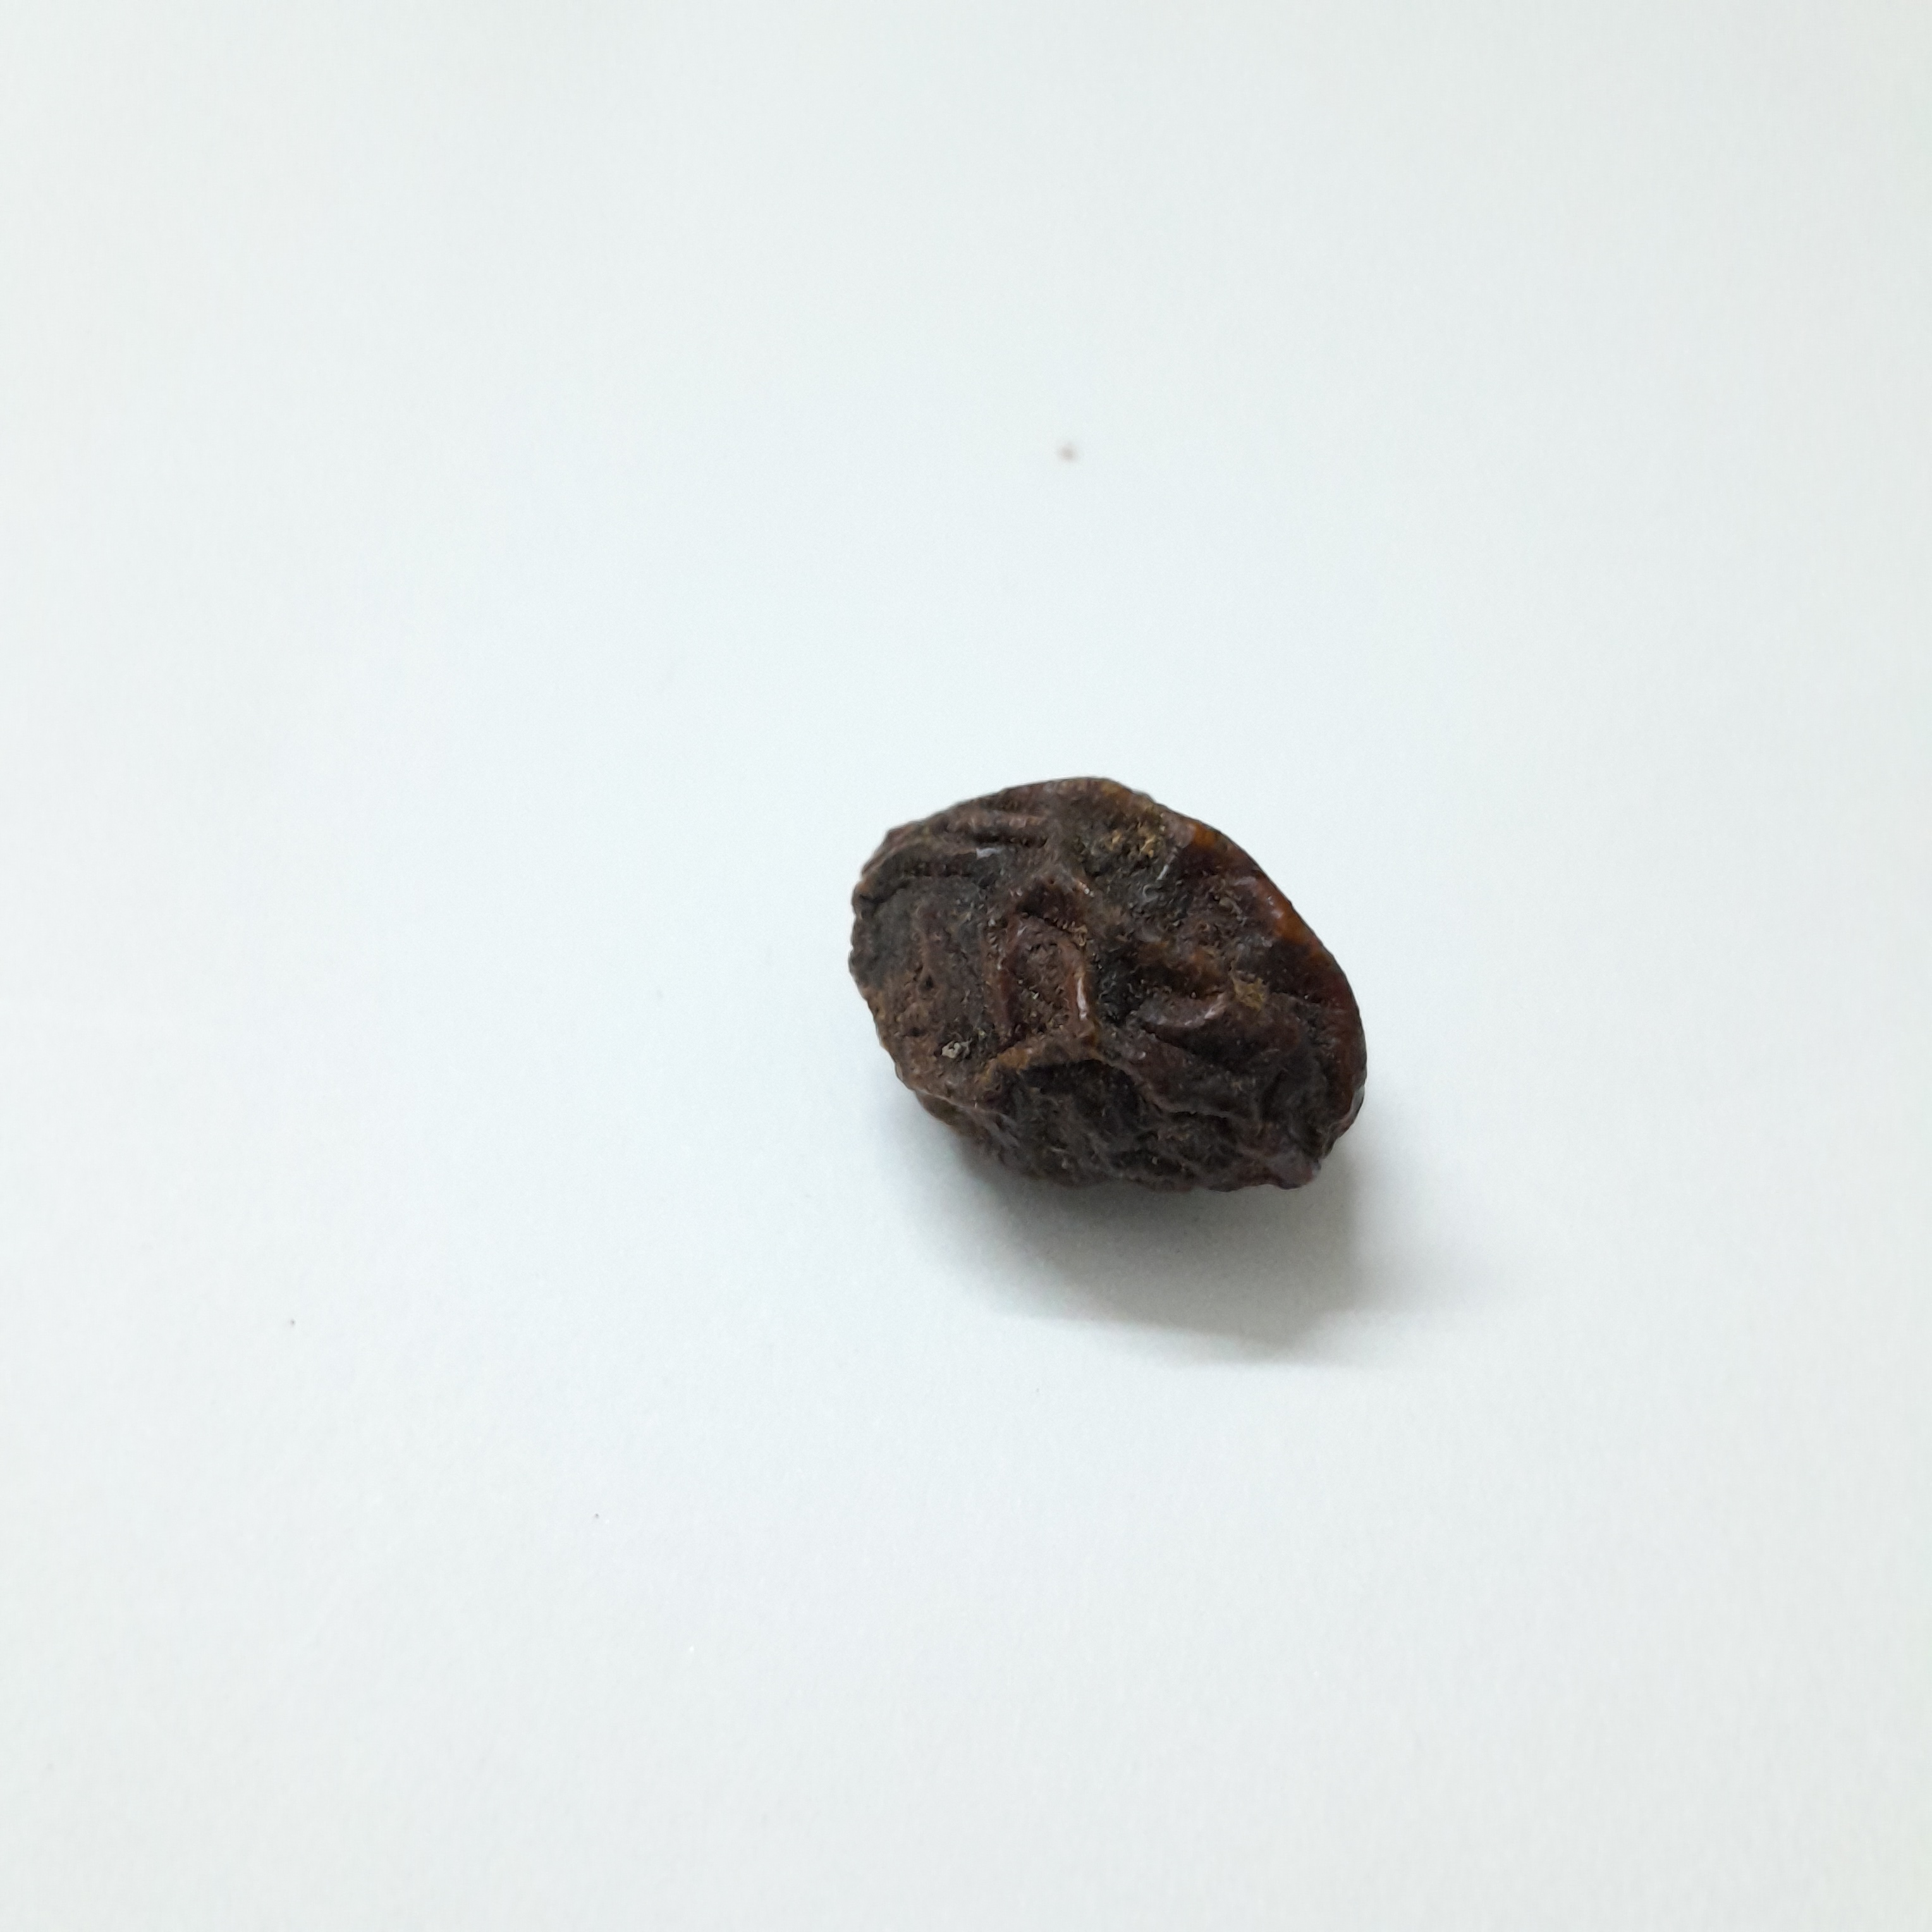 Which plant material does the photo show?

kadukharik
